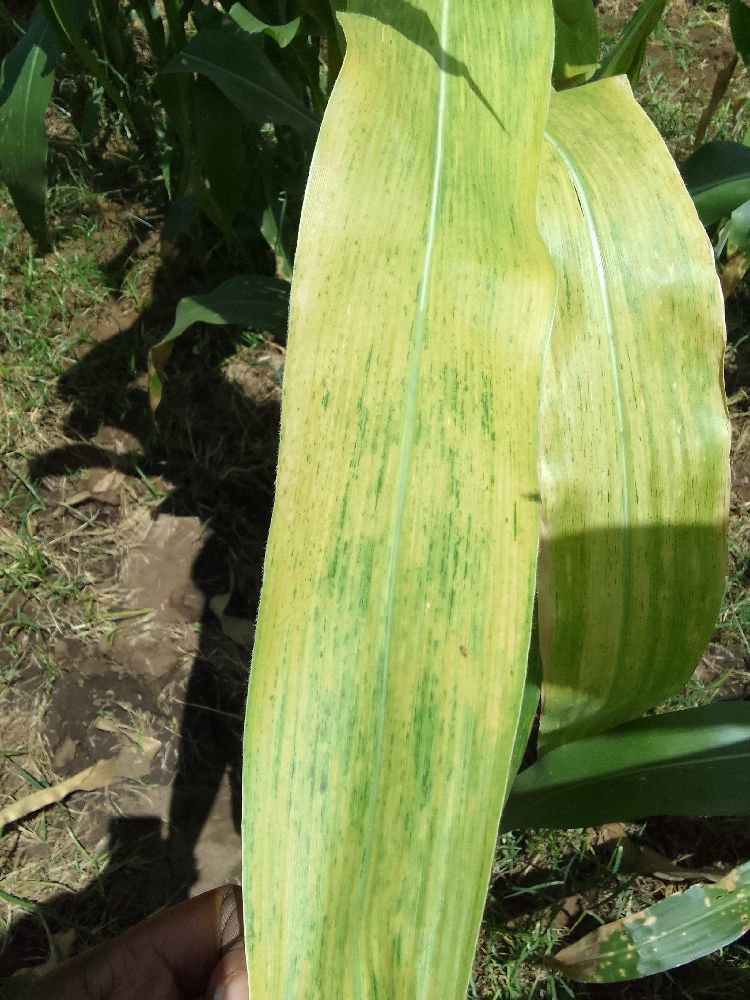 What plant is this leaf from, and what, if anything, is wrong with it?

maize, maize lethal necrosis
